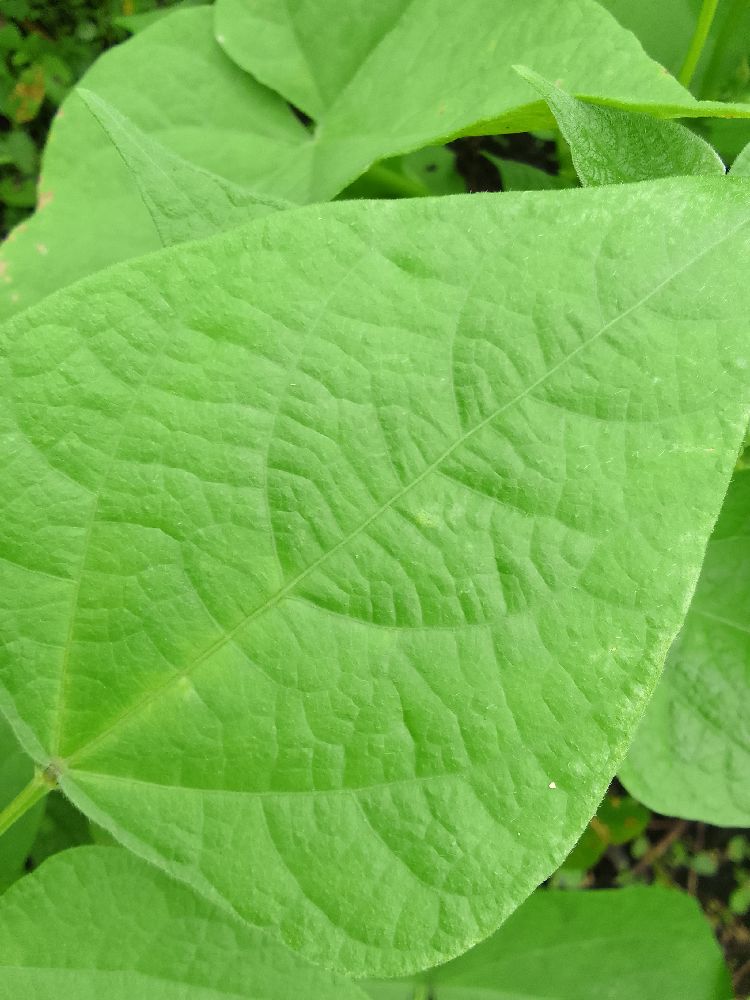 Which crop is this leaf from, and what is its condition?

common bean, healthy
